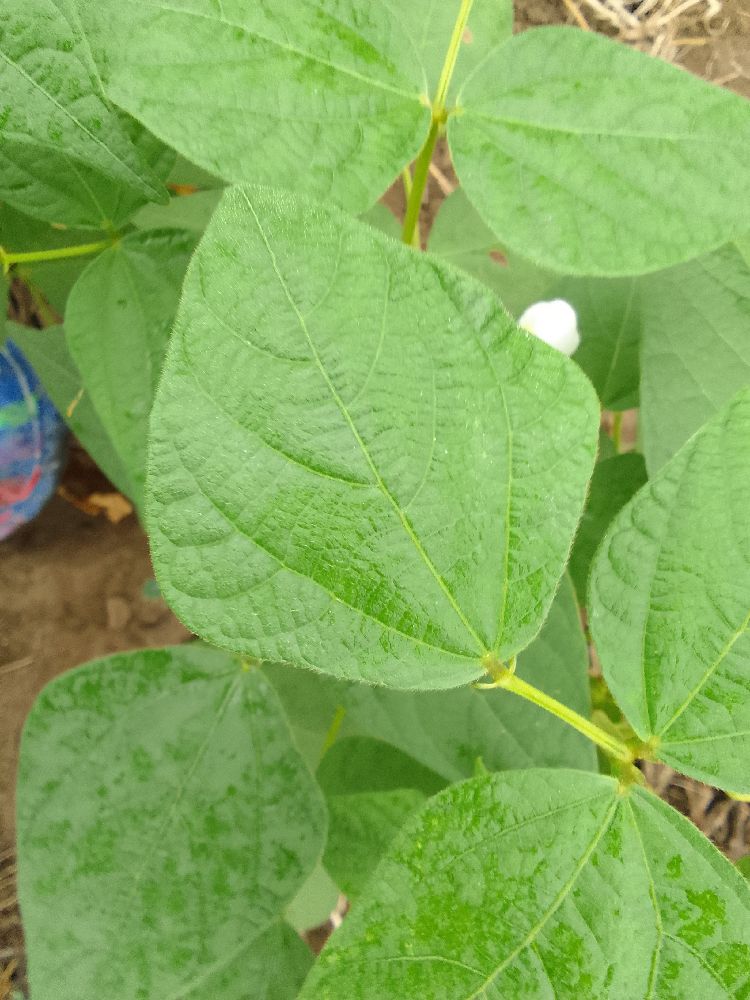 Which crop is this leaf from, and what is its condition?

common bean, healthy
